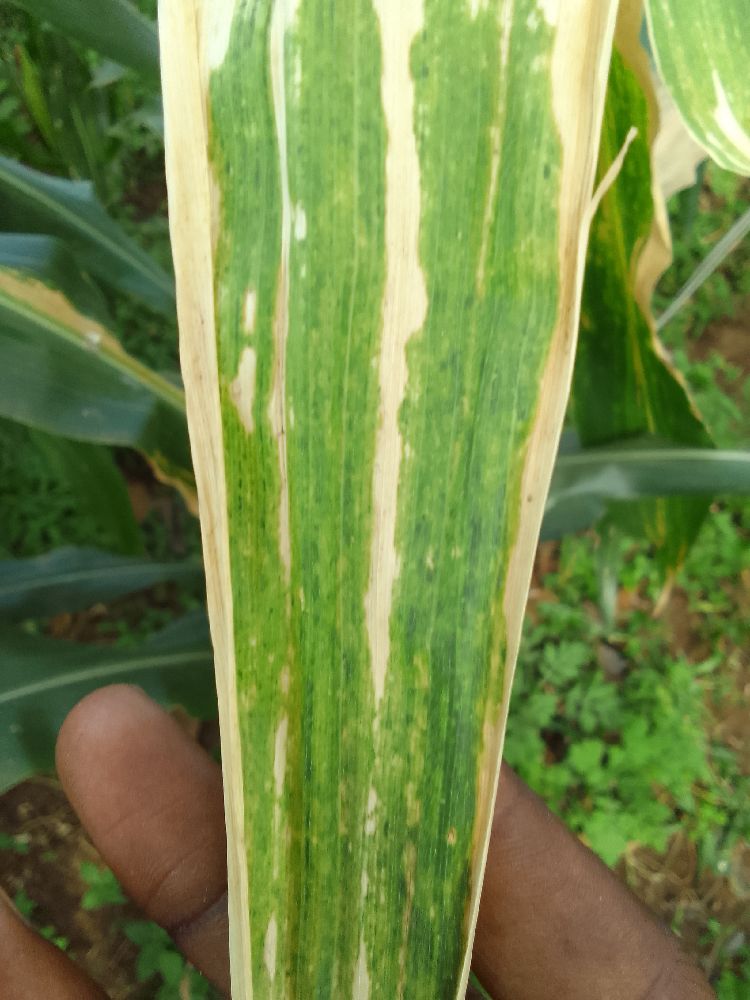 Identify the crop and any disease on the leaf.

maize, maize lethal necrosis
